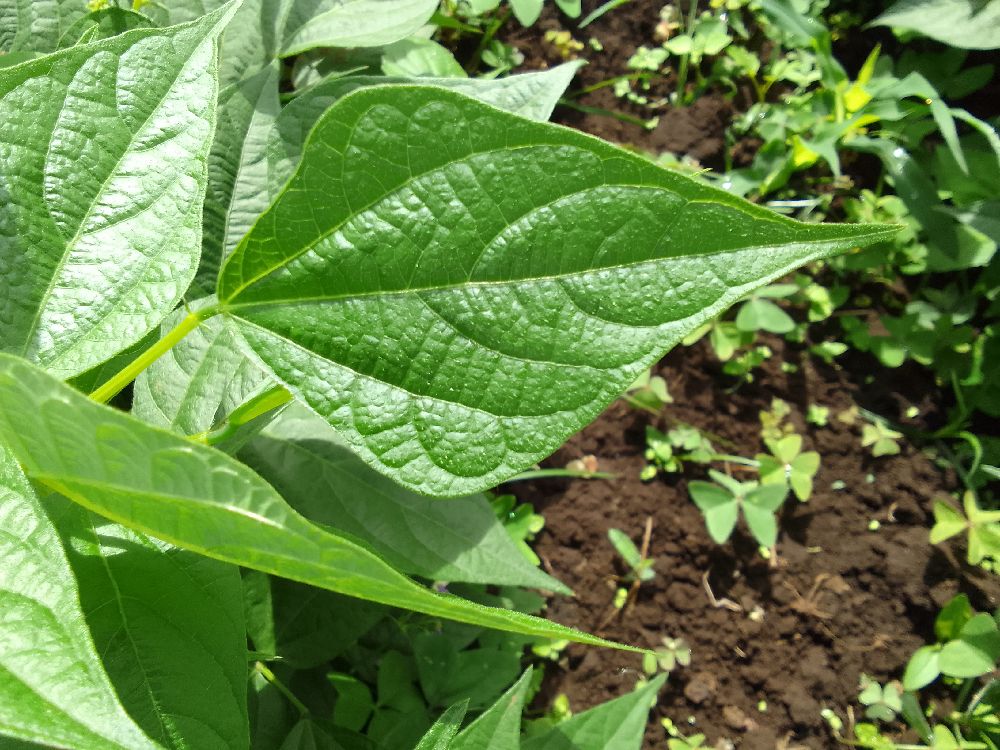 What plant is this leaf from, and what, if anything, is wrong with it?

common bean, healthy
